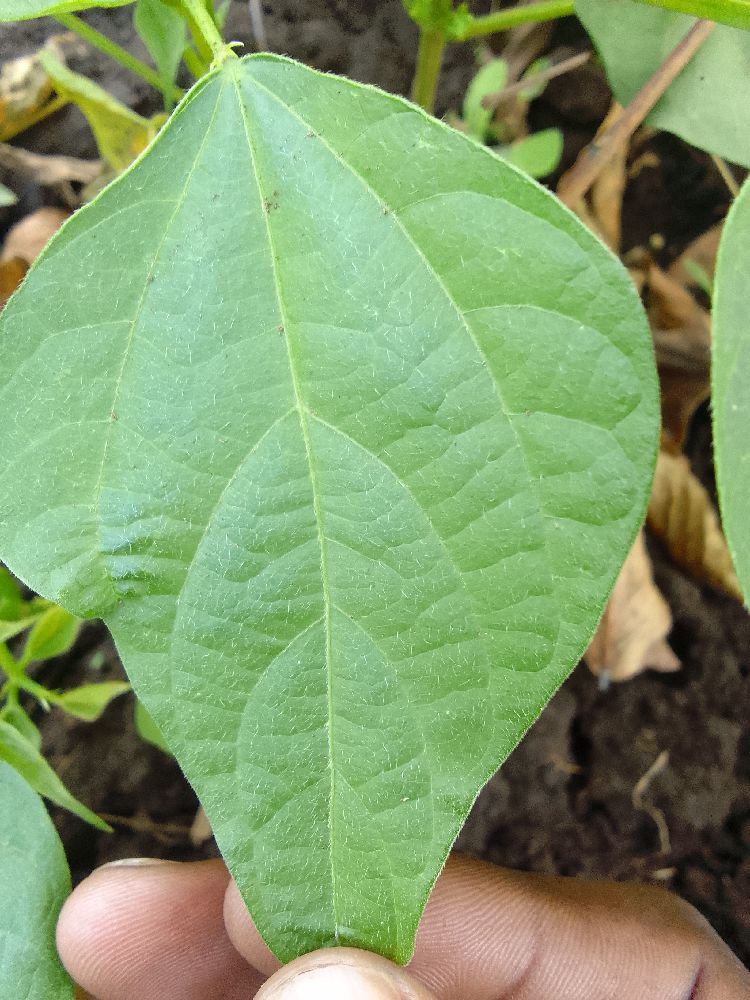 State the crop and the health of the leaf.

common bean, healthy
